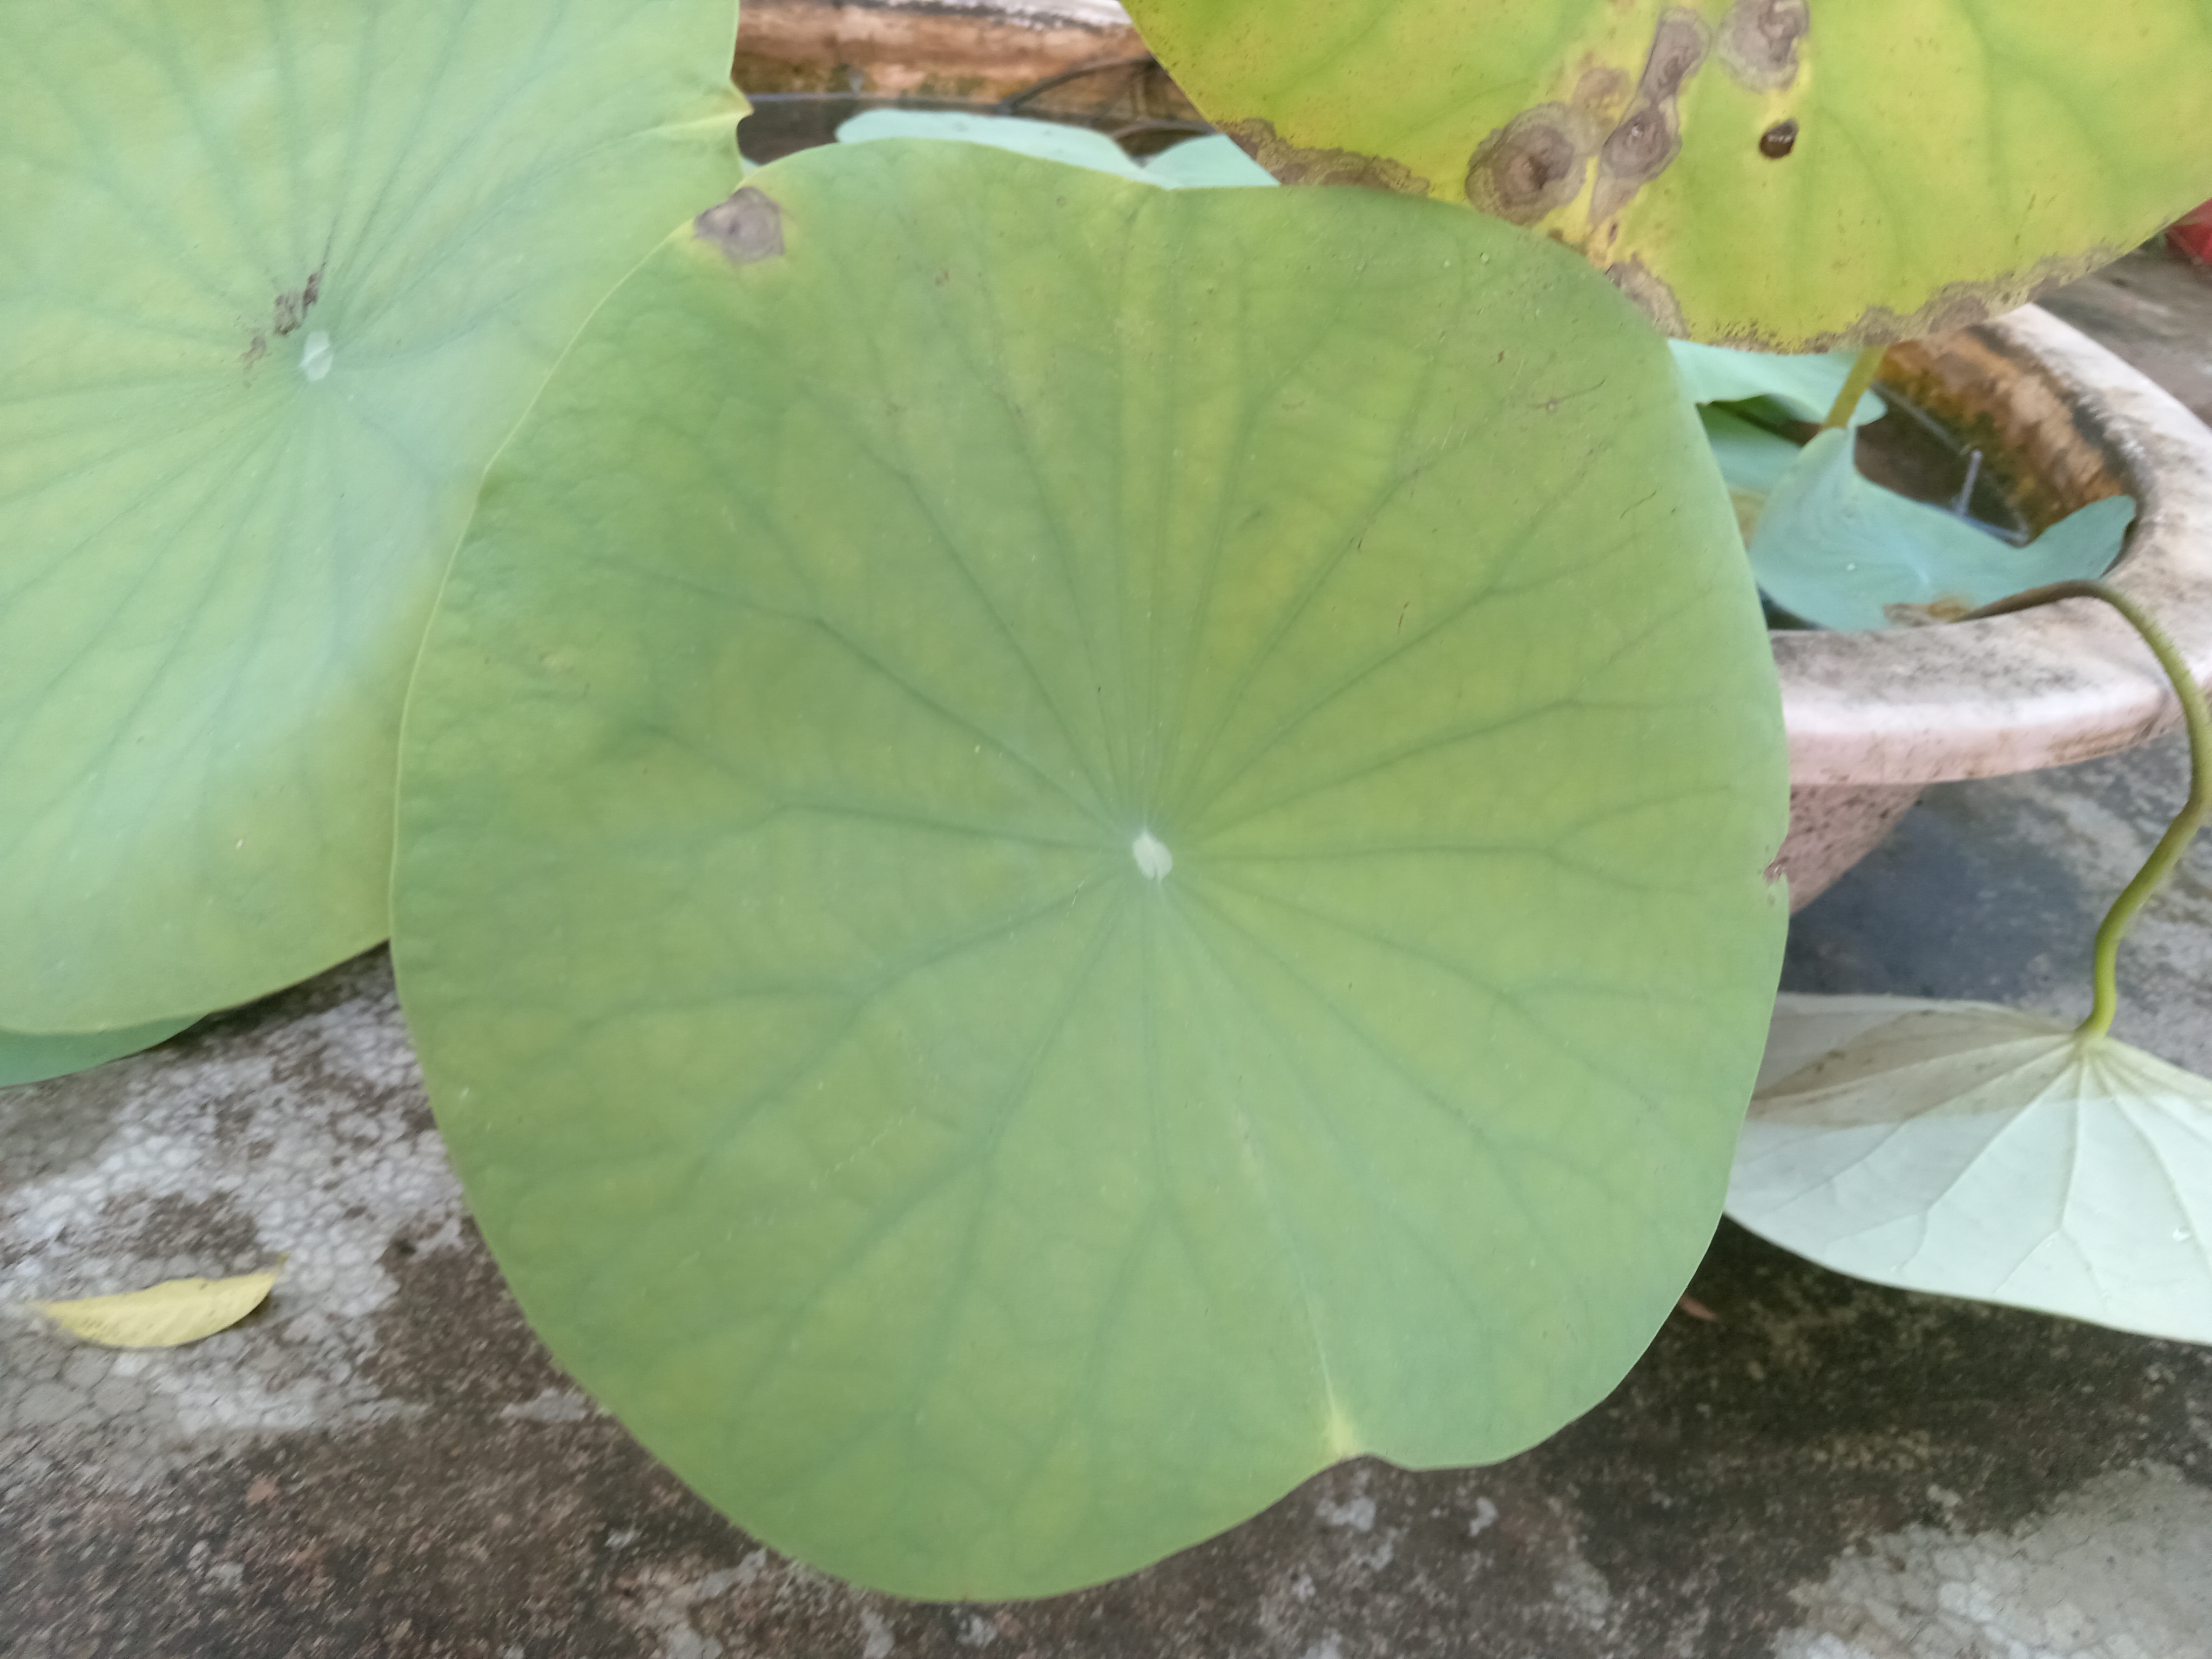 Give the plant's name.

lotus
